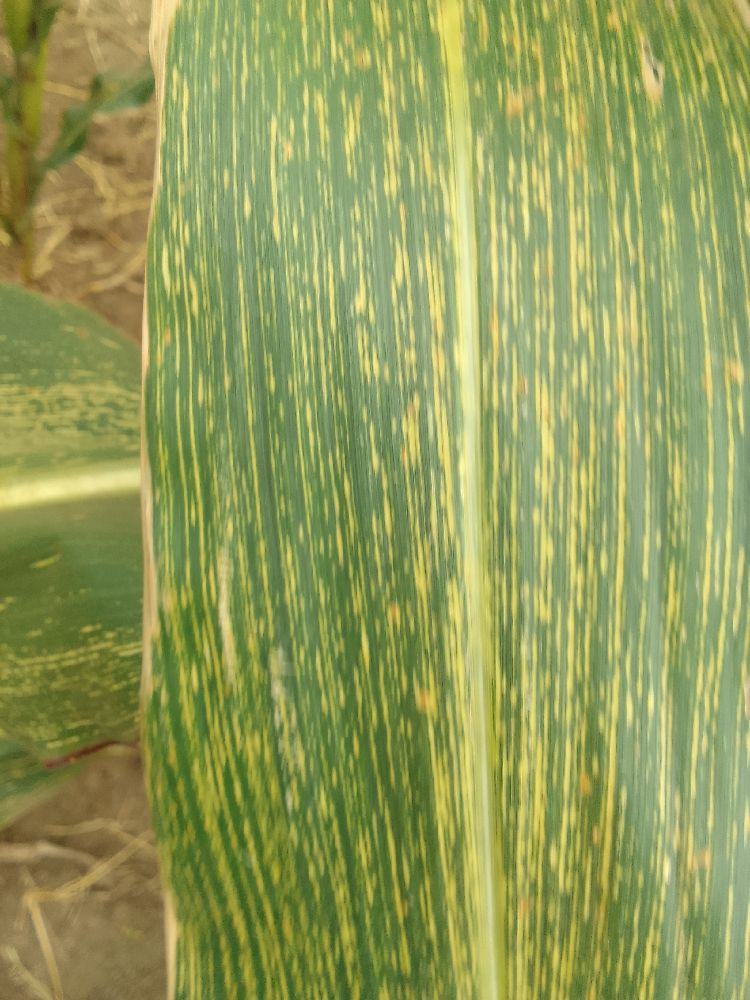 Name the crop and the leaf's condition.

maize, maize streak virus
